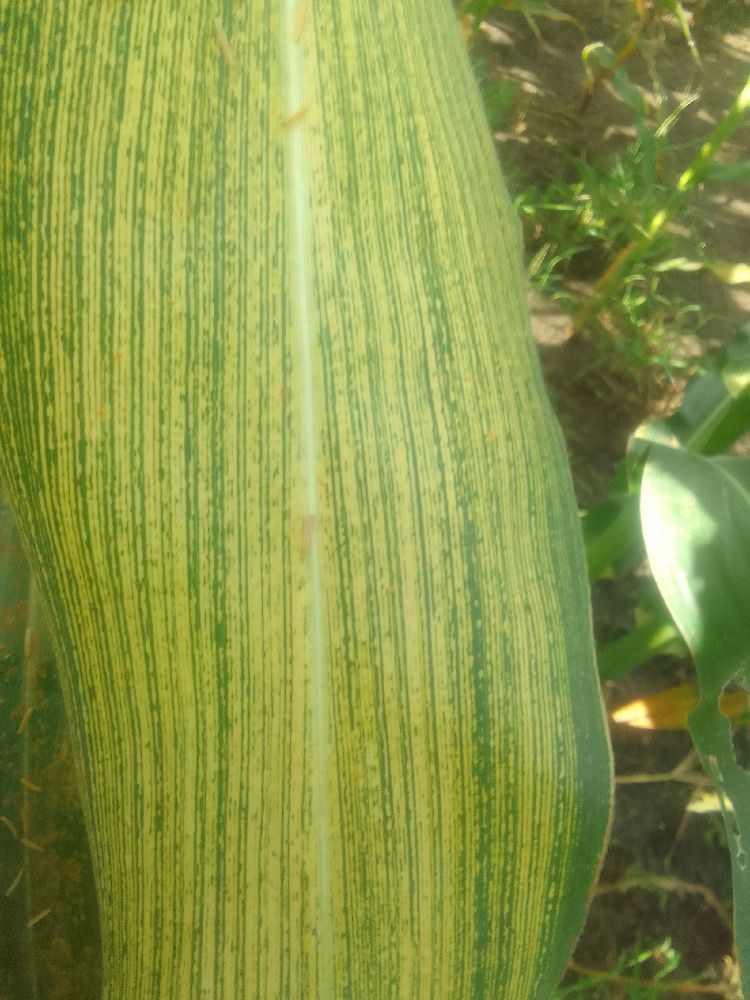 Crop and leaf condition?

maize, maize streak virus
